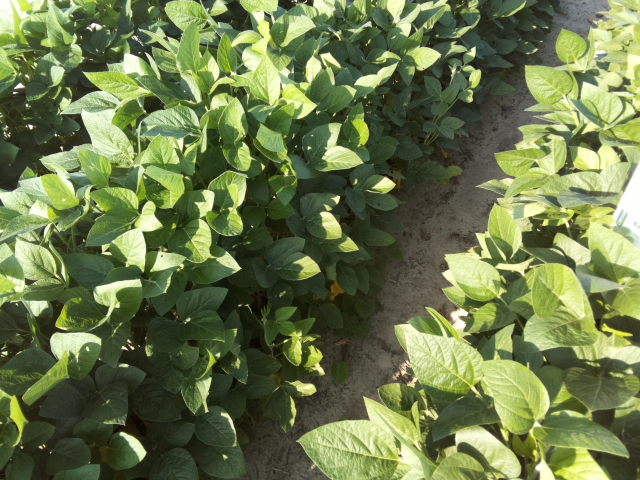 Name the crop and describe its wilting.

soybean, leaflets folding inward at secondary pulvinus with no turgor loss in leaflets or petioles
